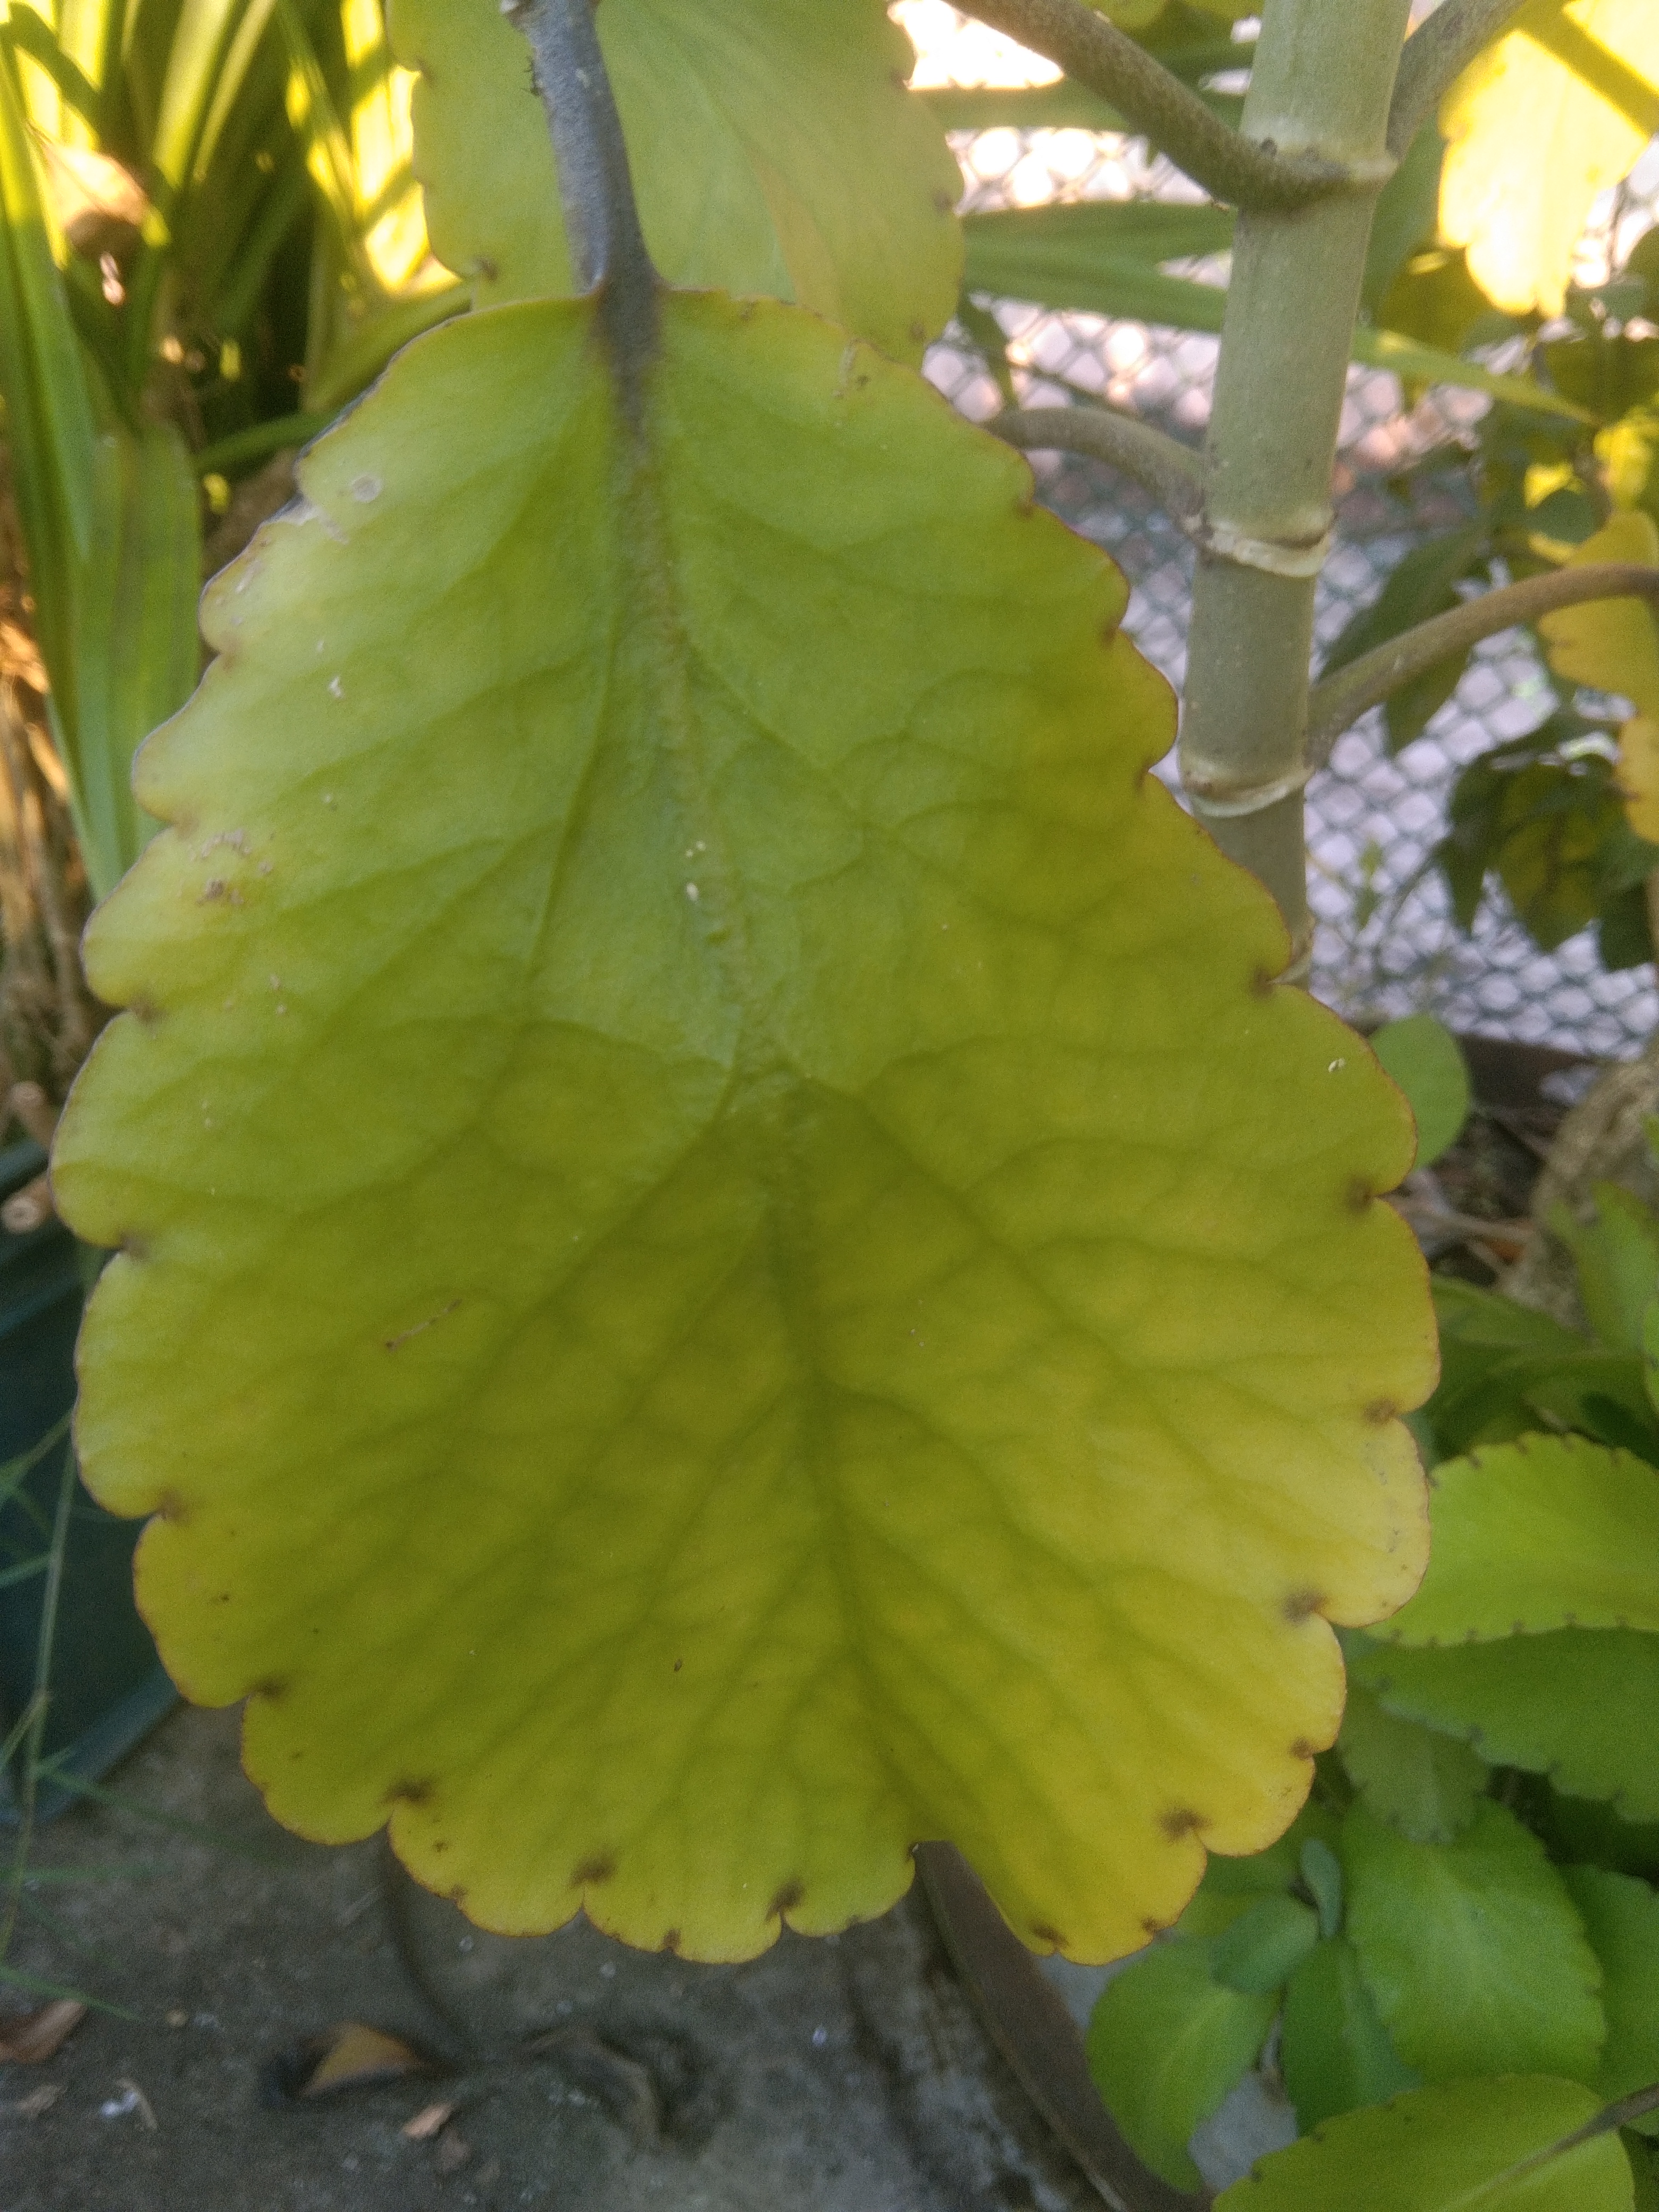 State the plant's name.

pathorkuci
